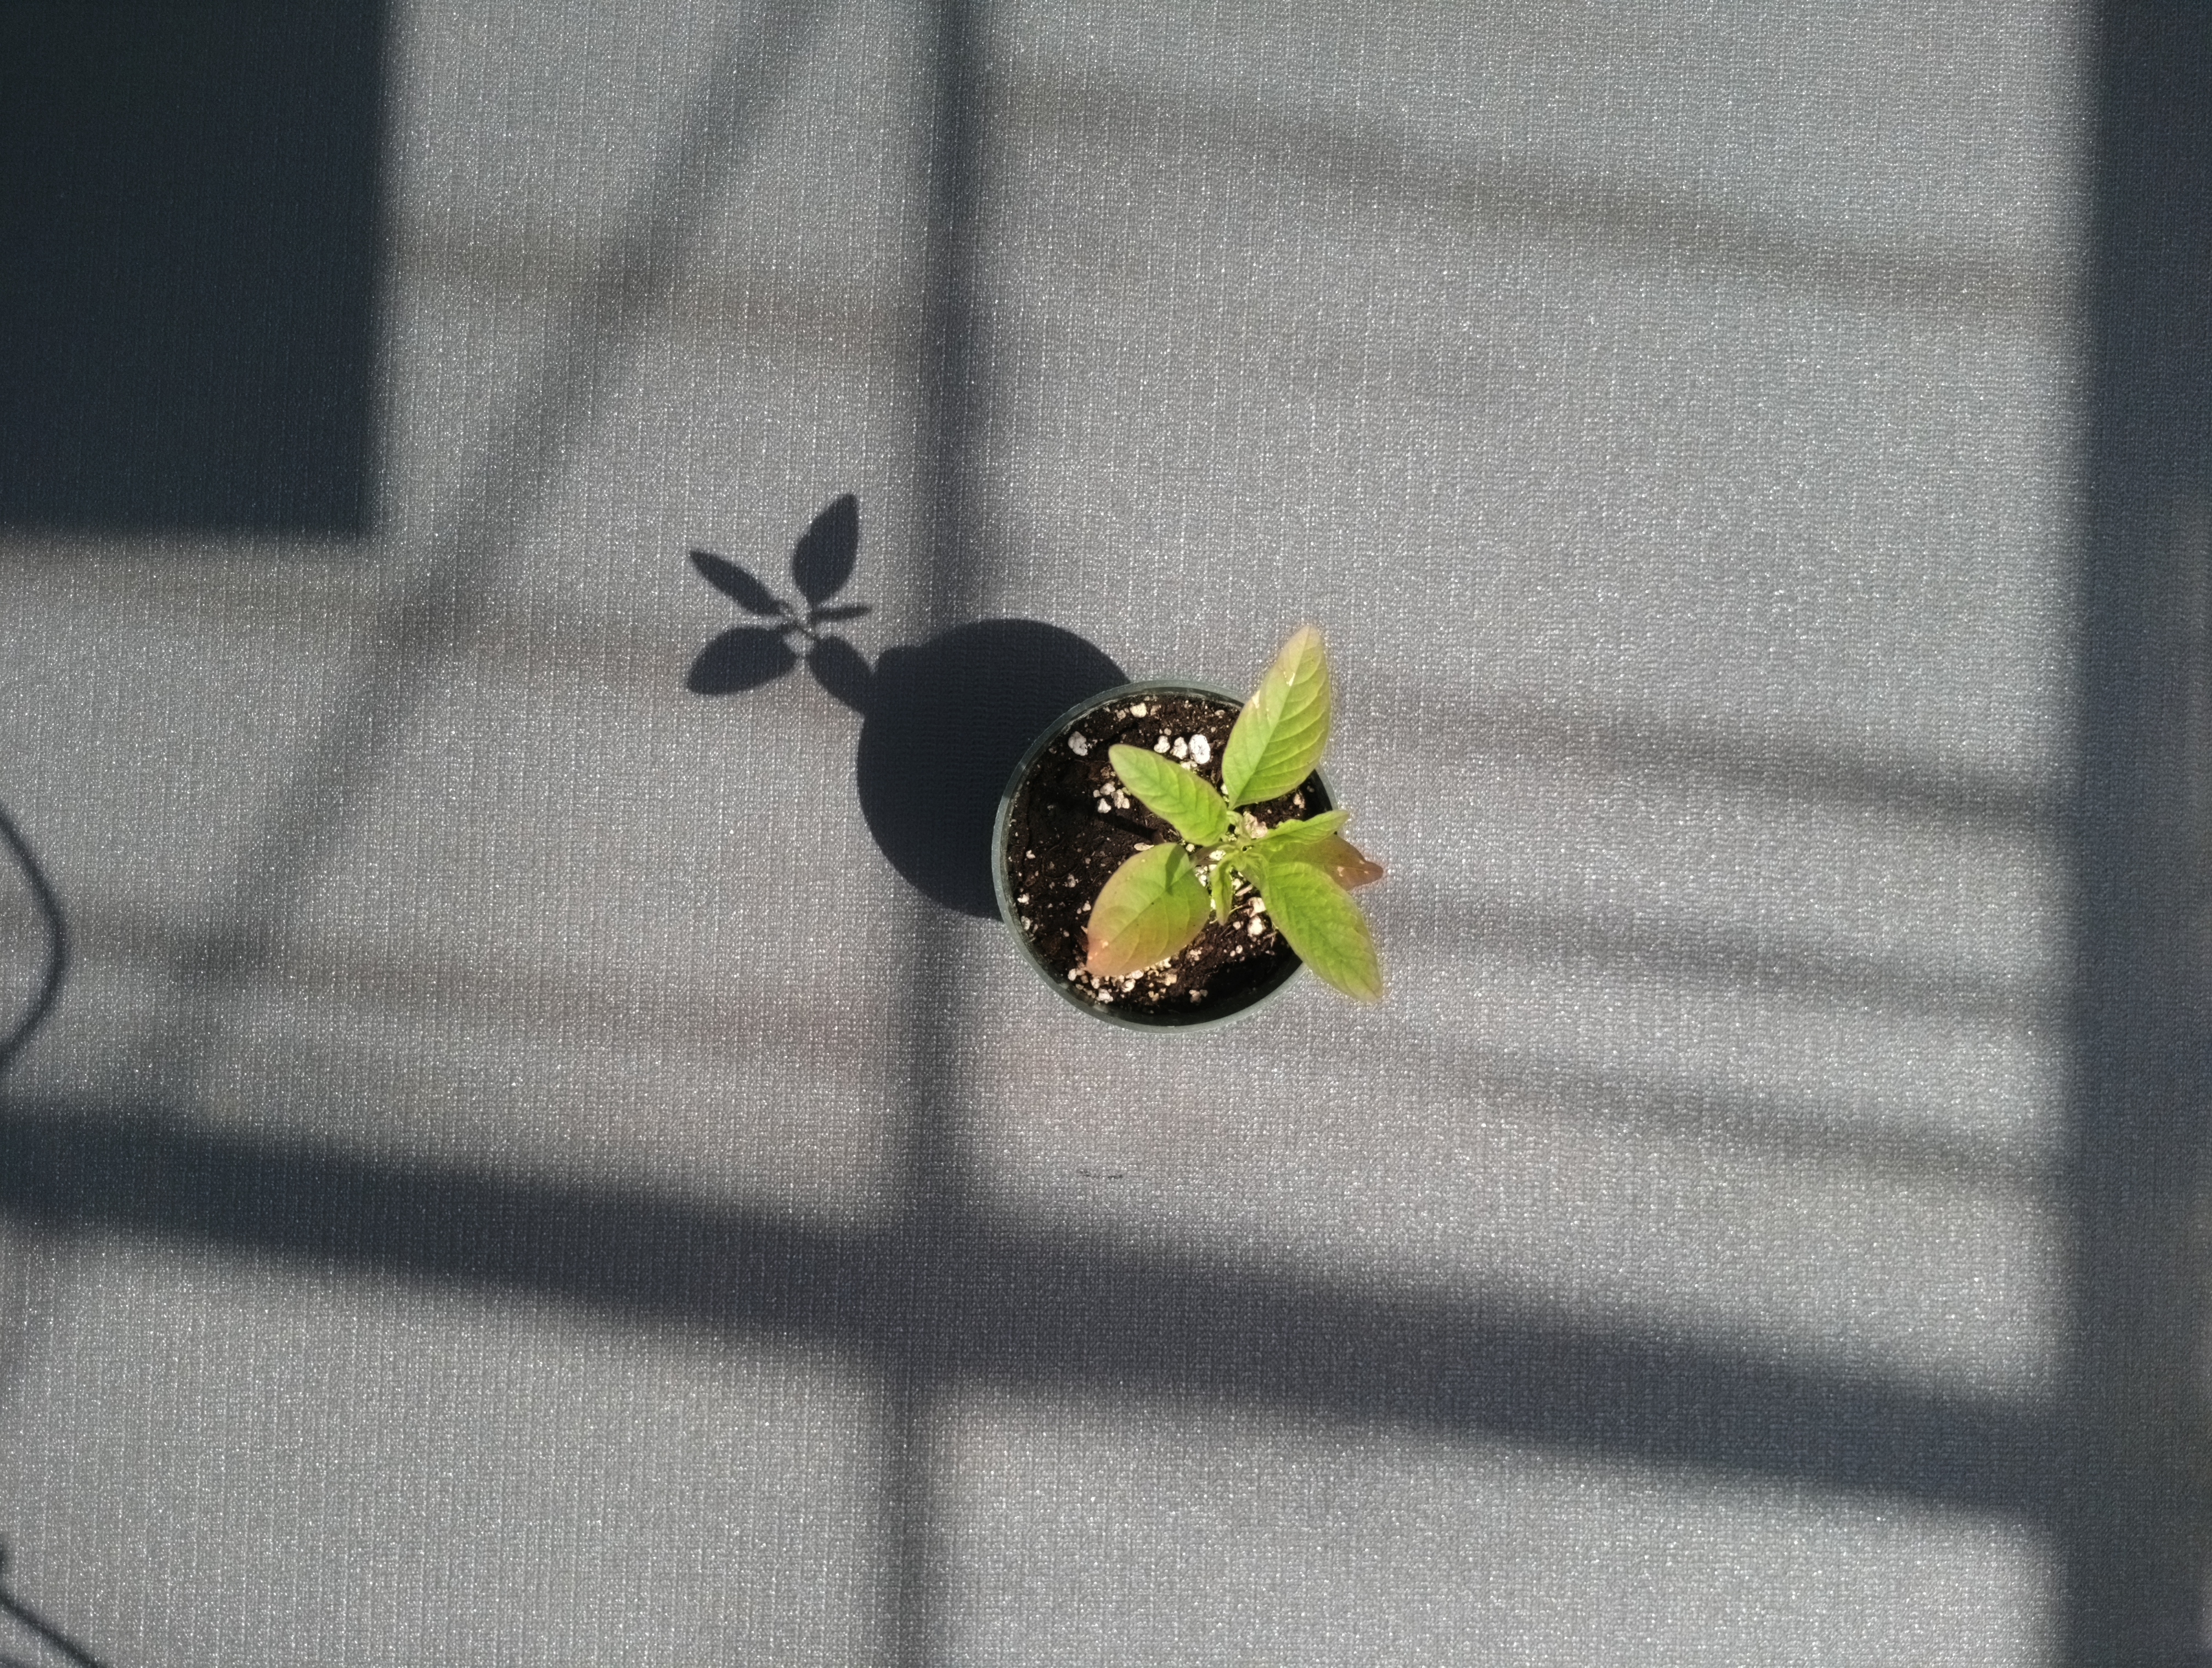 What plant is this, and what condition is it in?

waterhemp, chlorosis only
